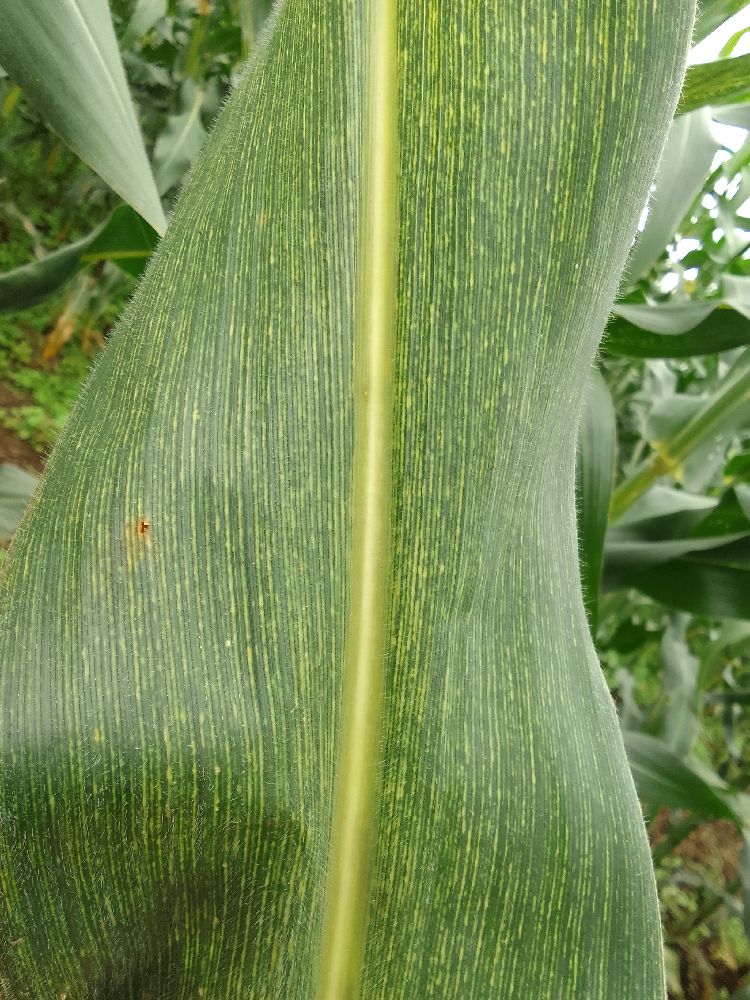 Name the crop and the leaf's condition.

maize, maize streak virus
